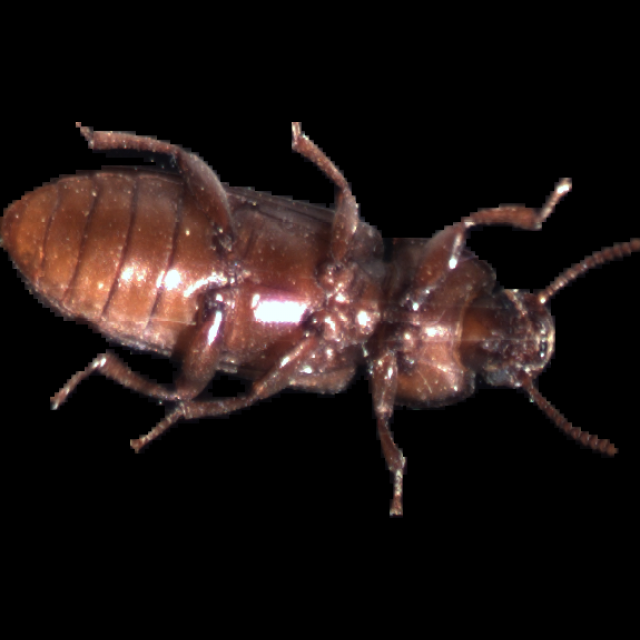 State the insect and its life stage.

mealworm beetle
